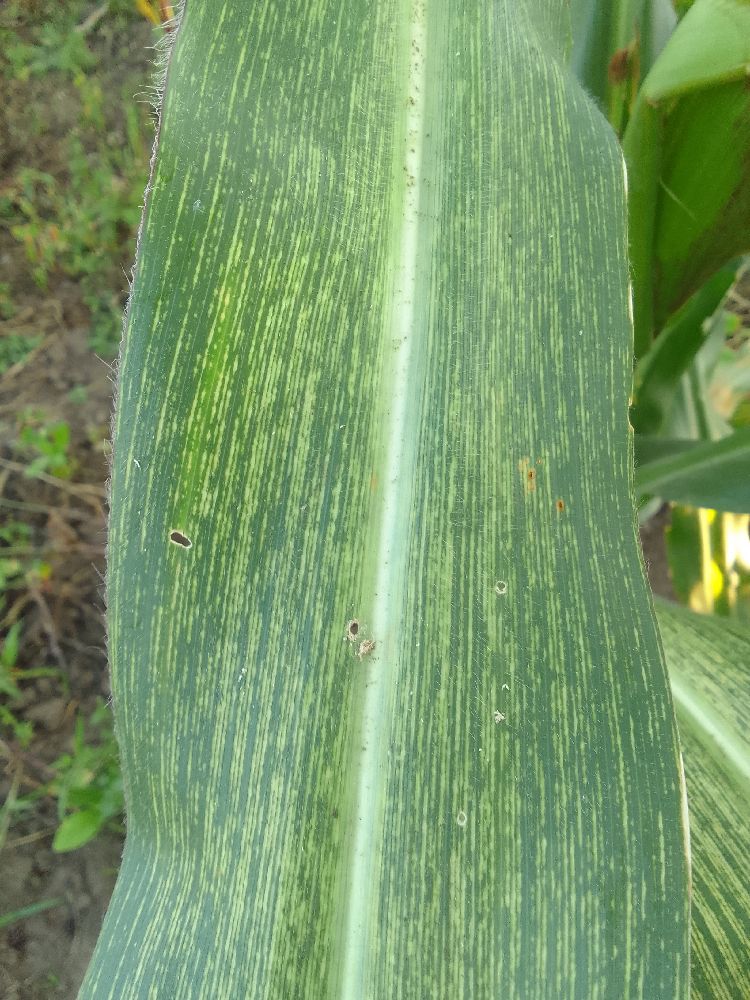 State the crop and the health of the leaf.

maize, maize streak virus
